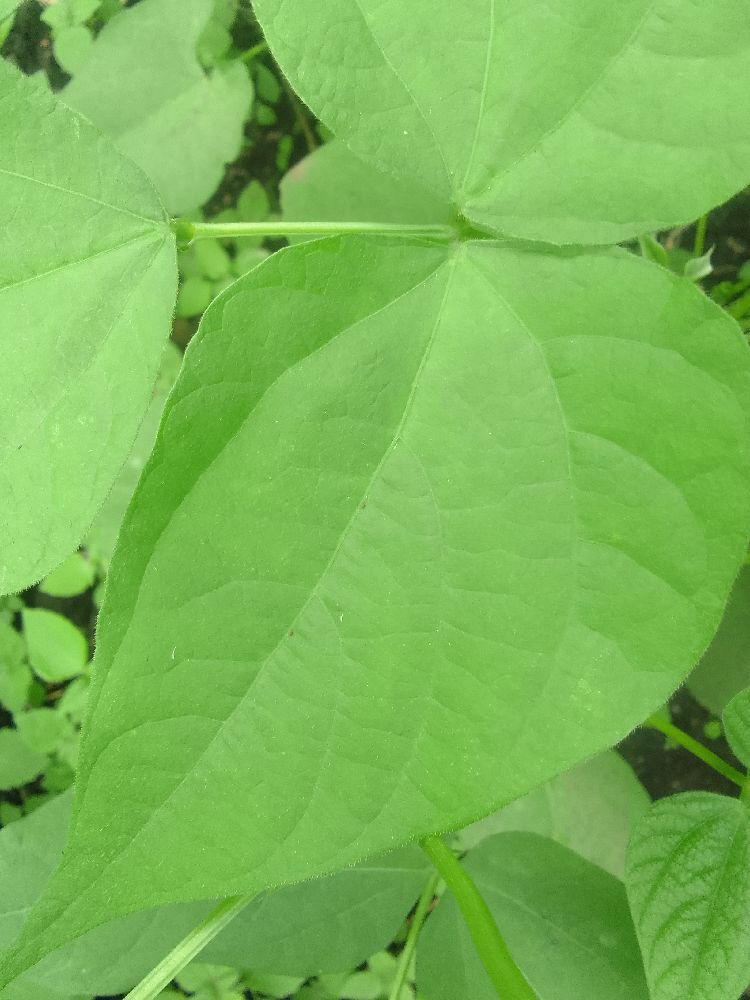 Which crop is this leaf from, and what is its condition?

common bean, healthy
